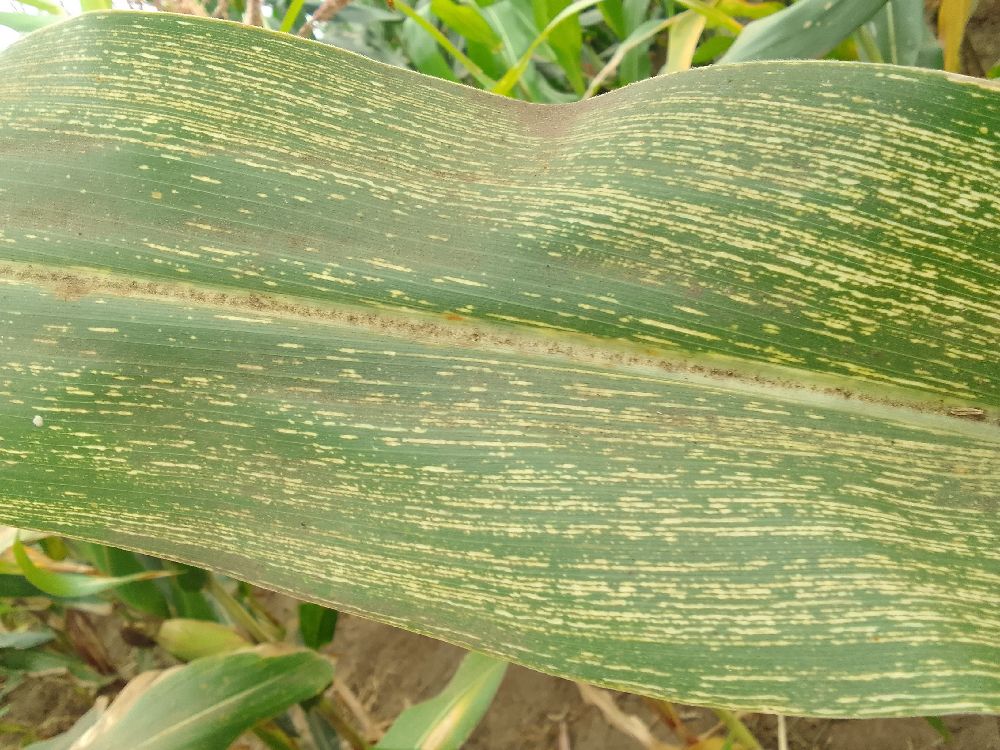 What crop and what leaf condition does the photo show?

maize, maize streak virus
